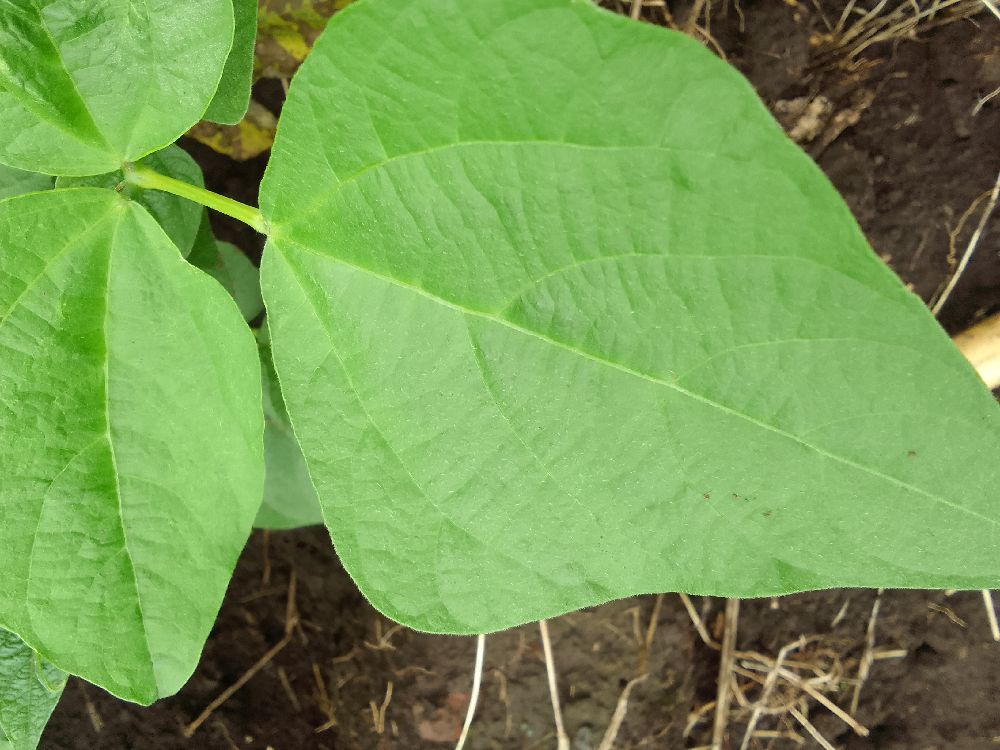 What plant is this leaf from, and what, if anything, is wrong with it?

common bean, healthy
